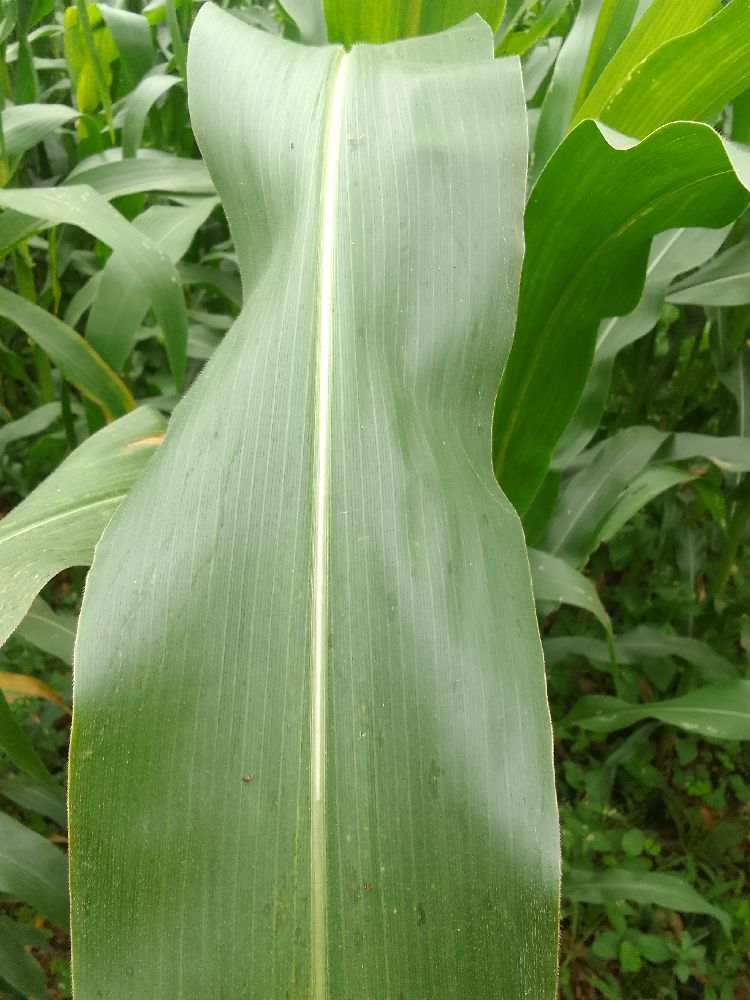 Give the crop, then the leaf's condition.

maize, healthy
